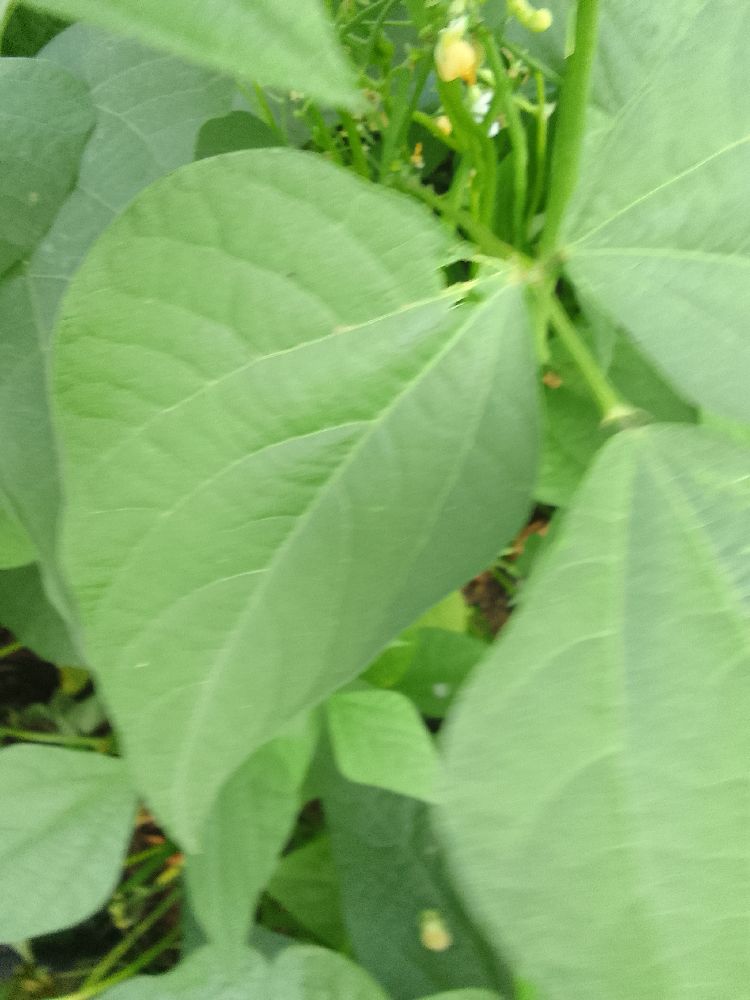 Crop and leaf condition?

common bean, healthy
